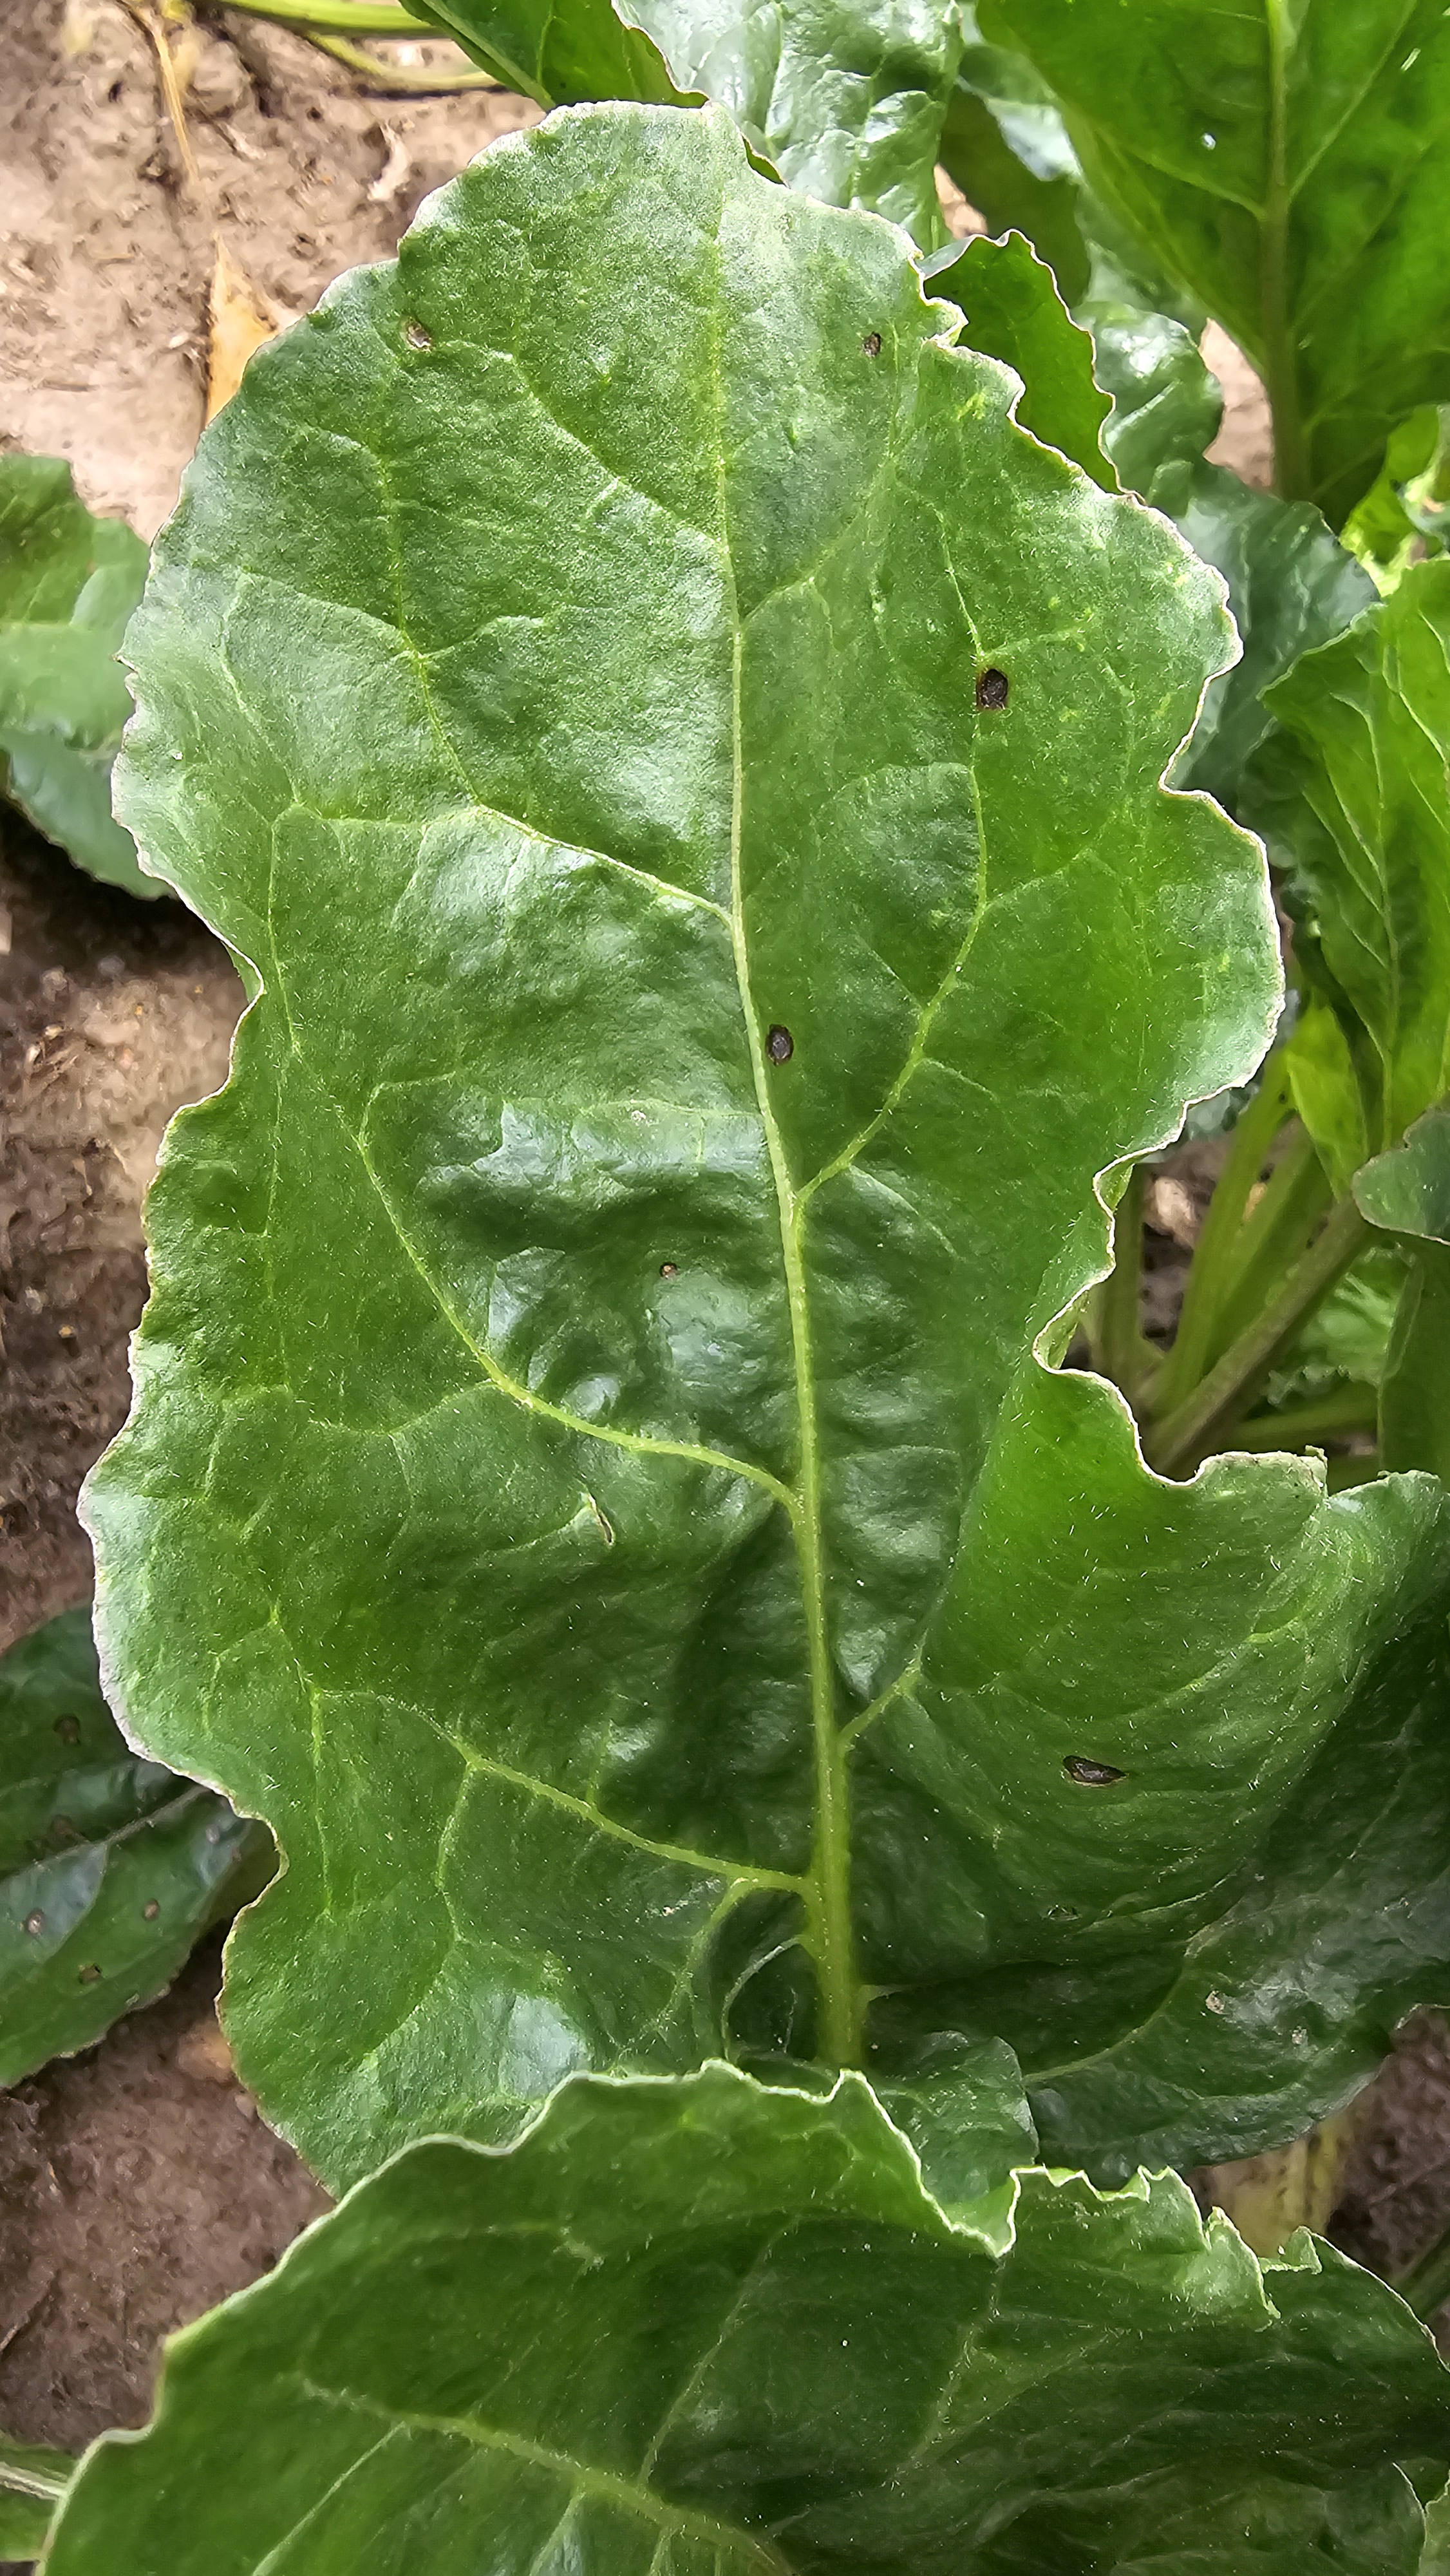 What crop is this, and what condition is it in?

beet, cercospora
